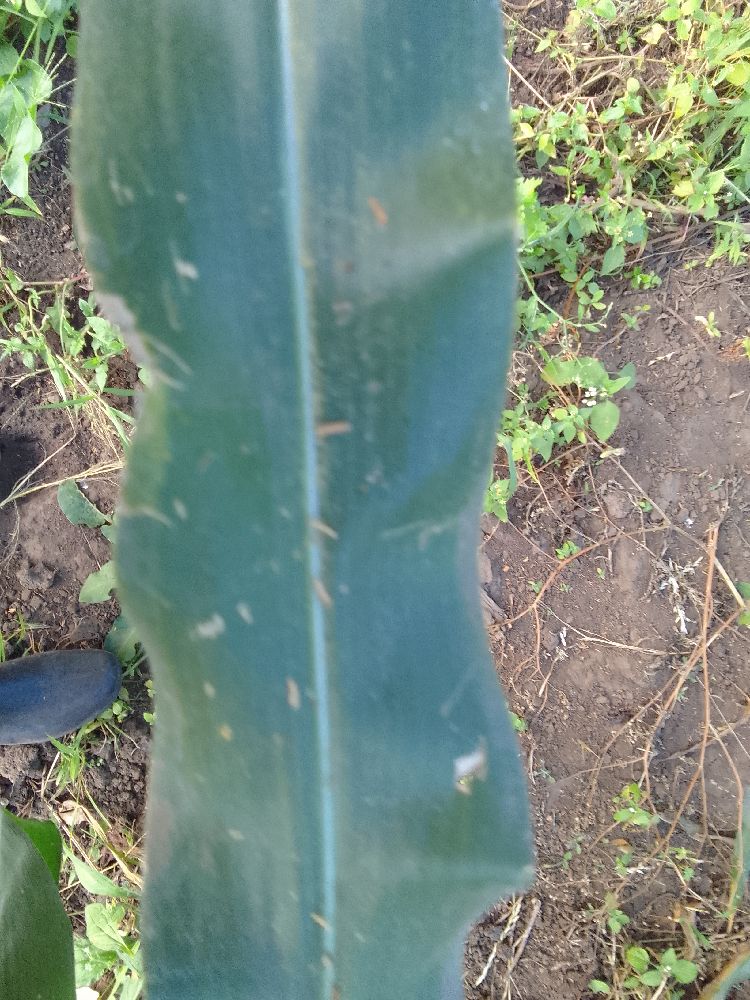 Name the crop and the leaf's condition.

maize, healthy
